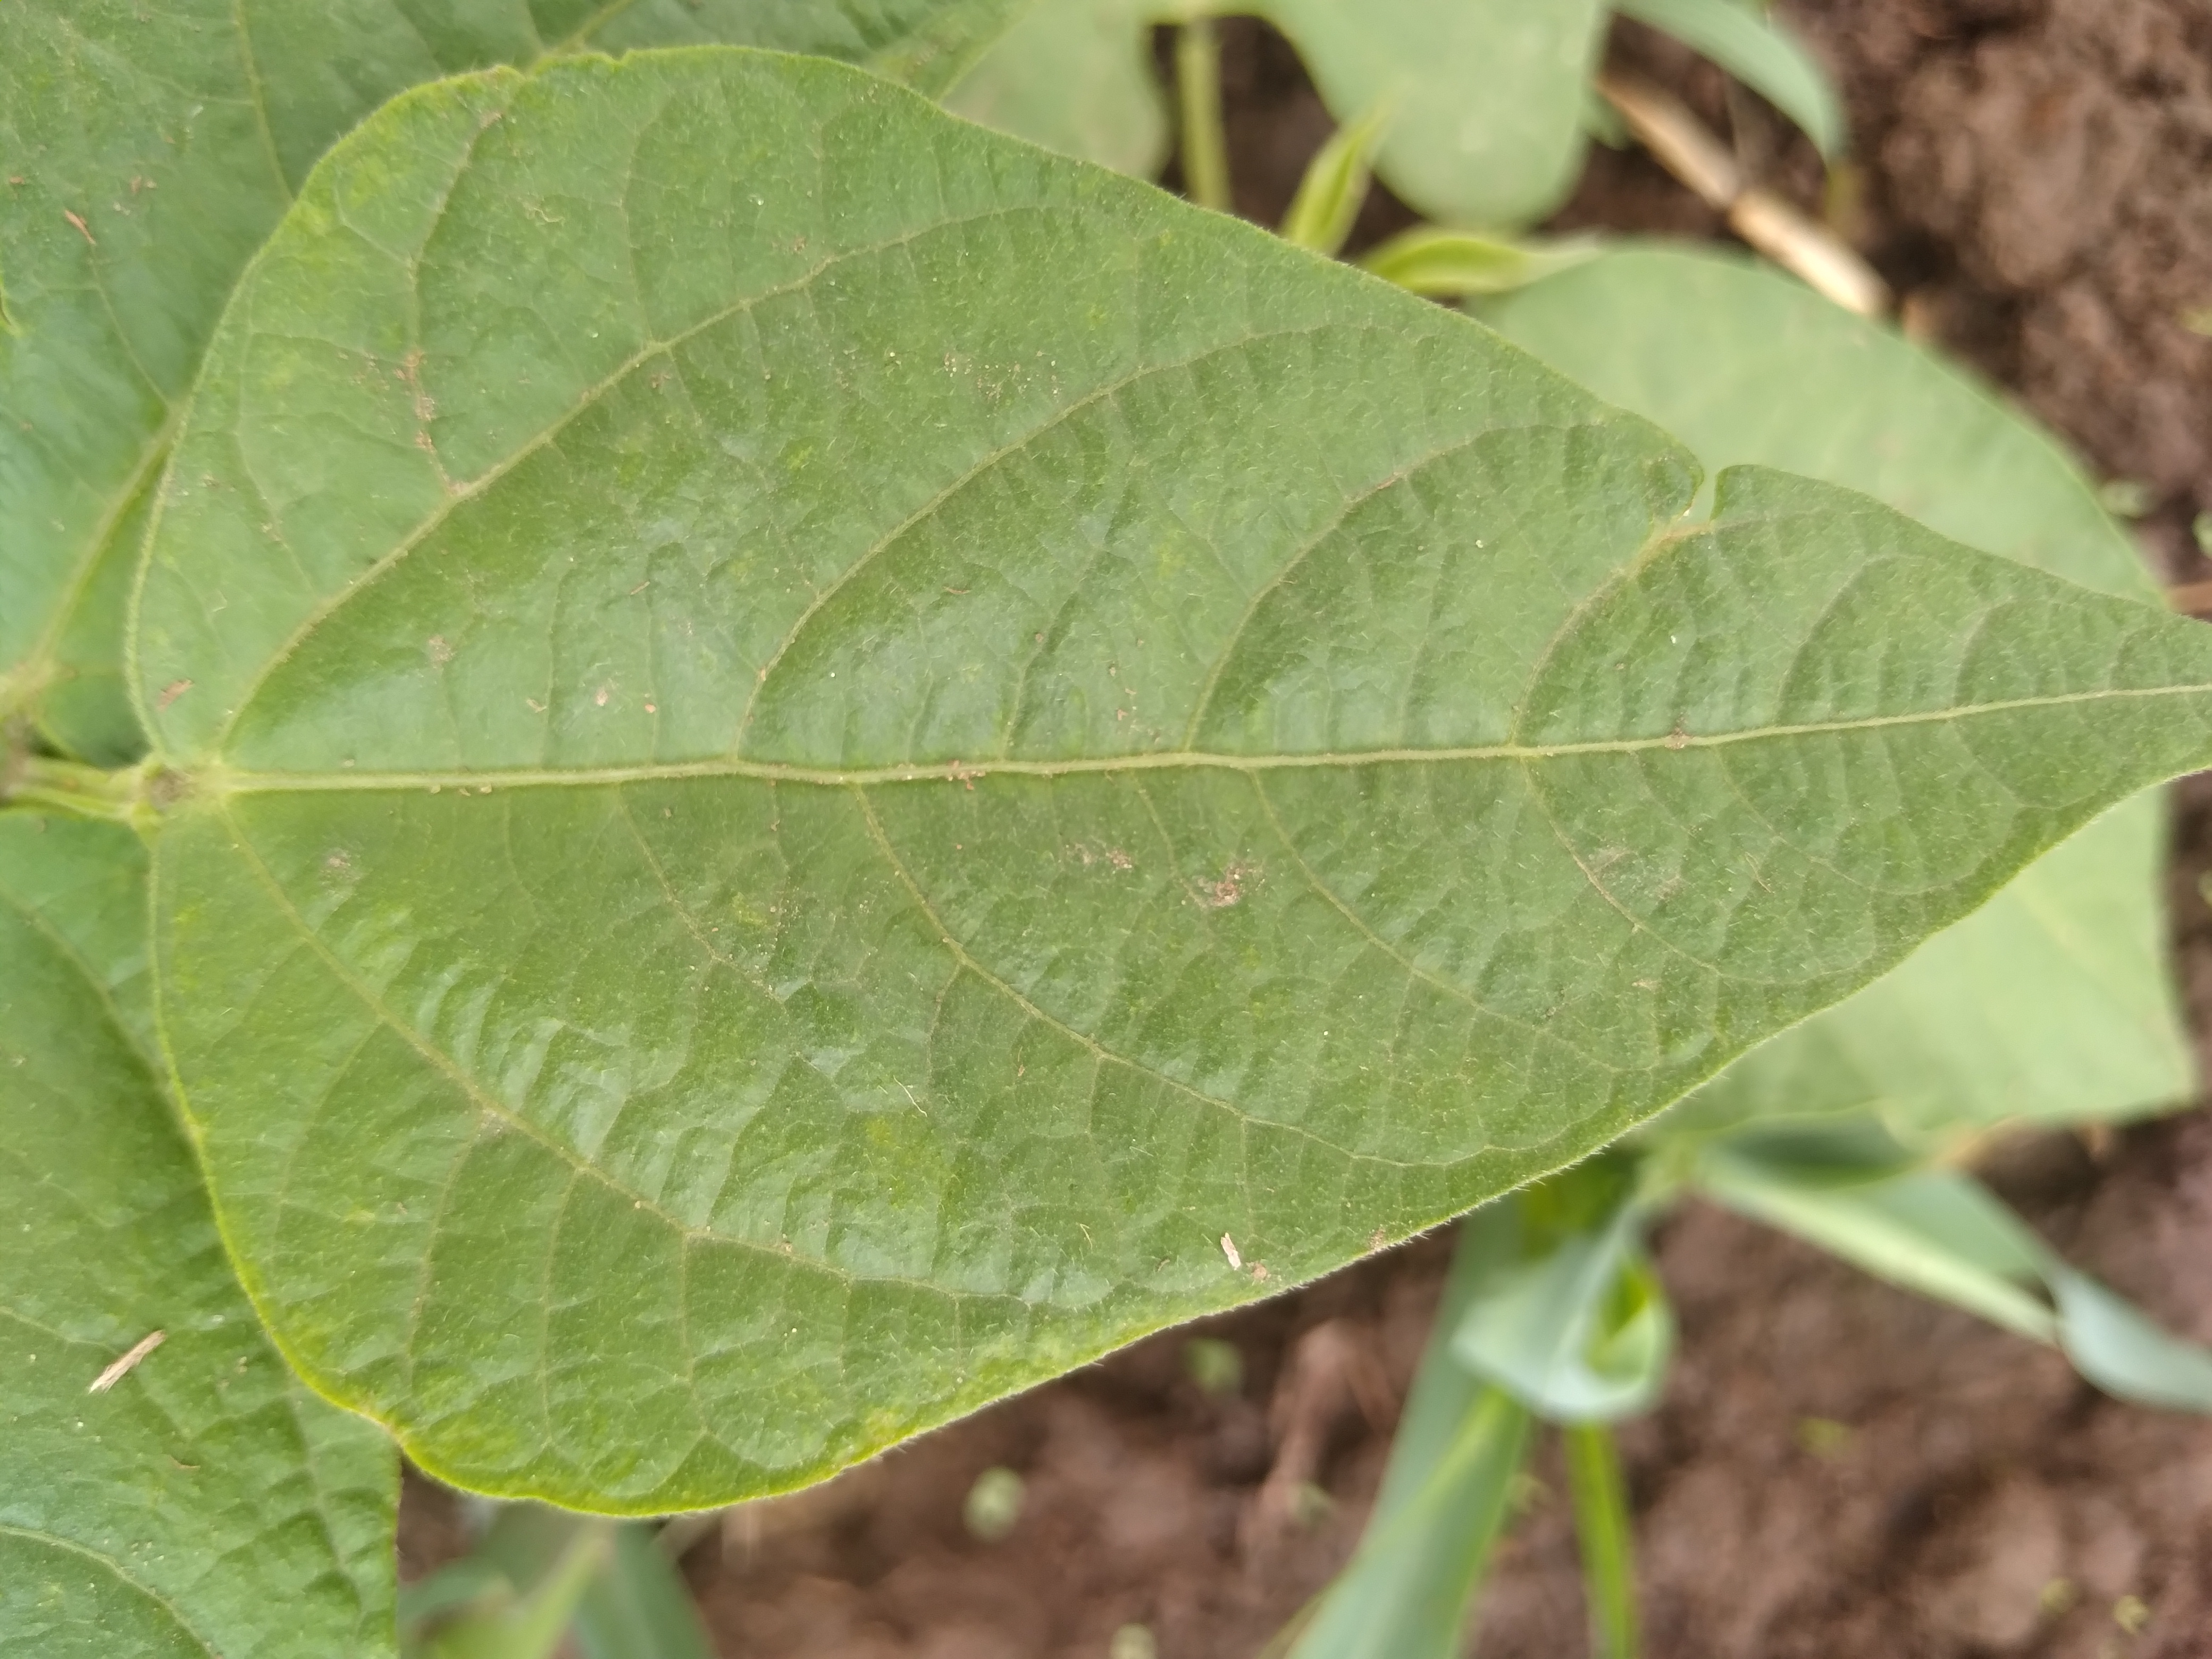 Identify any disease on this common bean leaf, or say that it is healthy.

healthy
